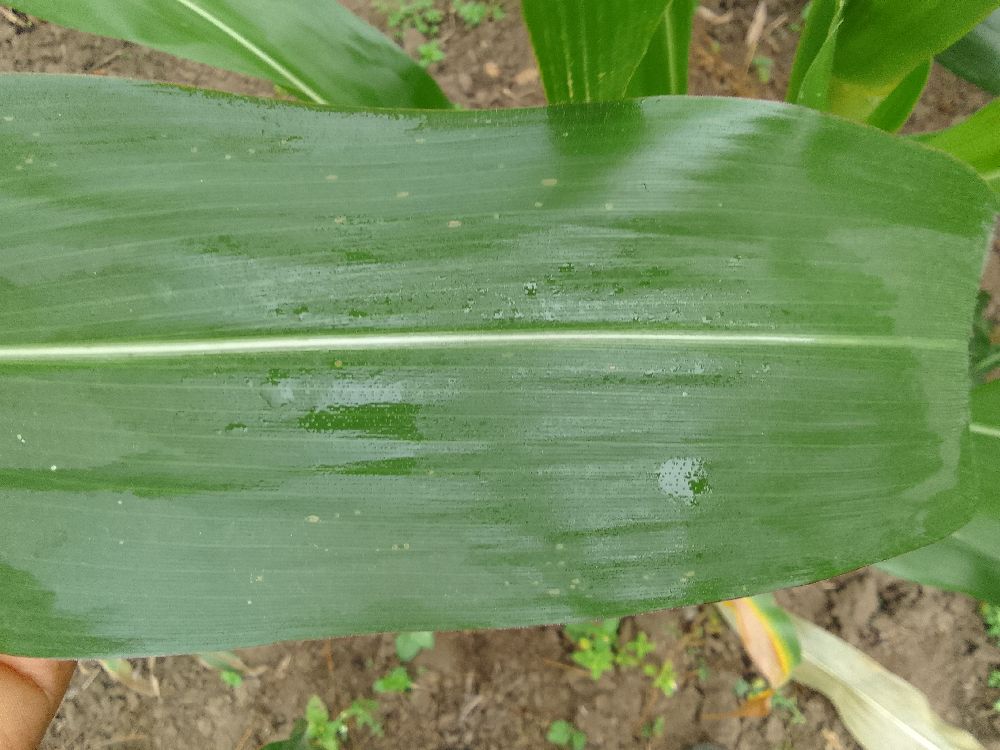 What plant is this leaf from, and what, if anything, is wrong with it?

maize, healthy
